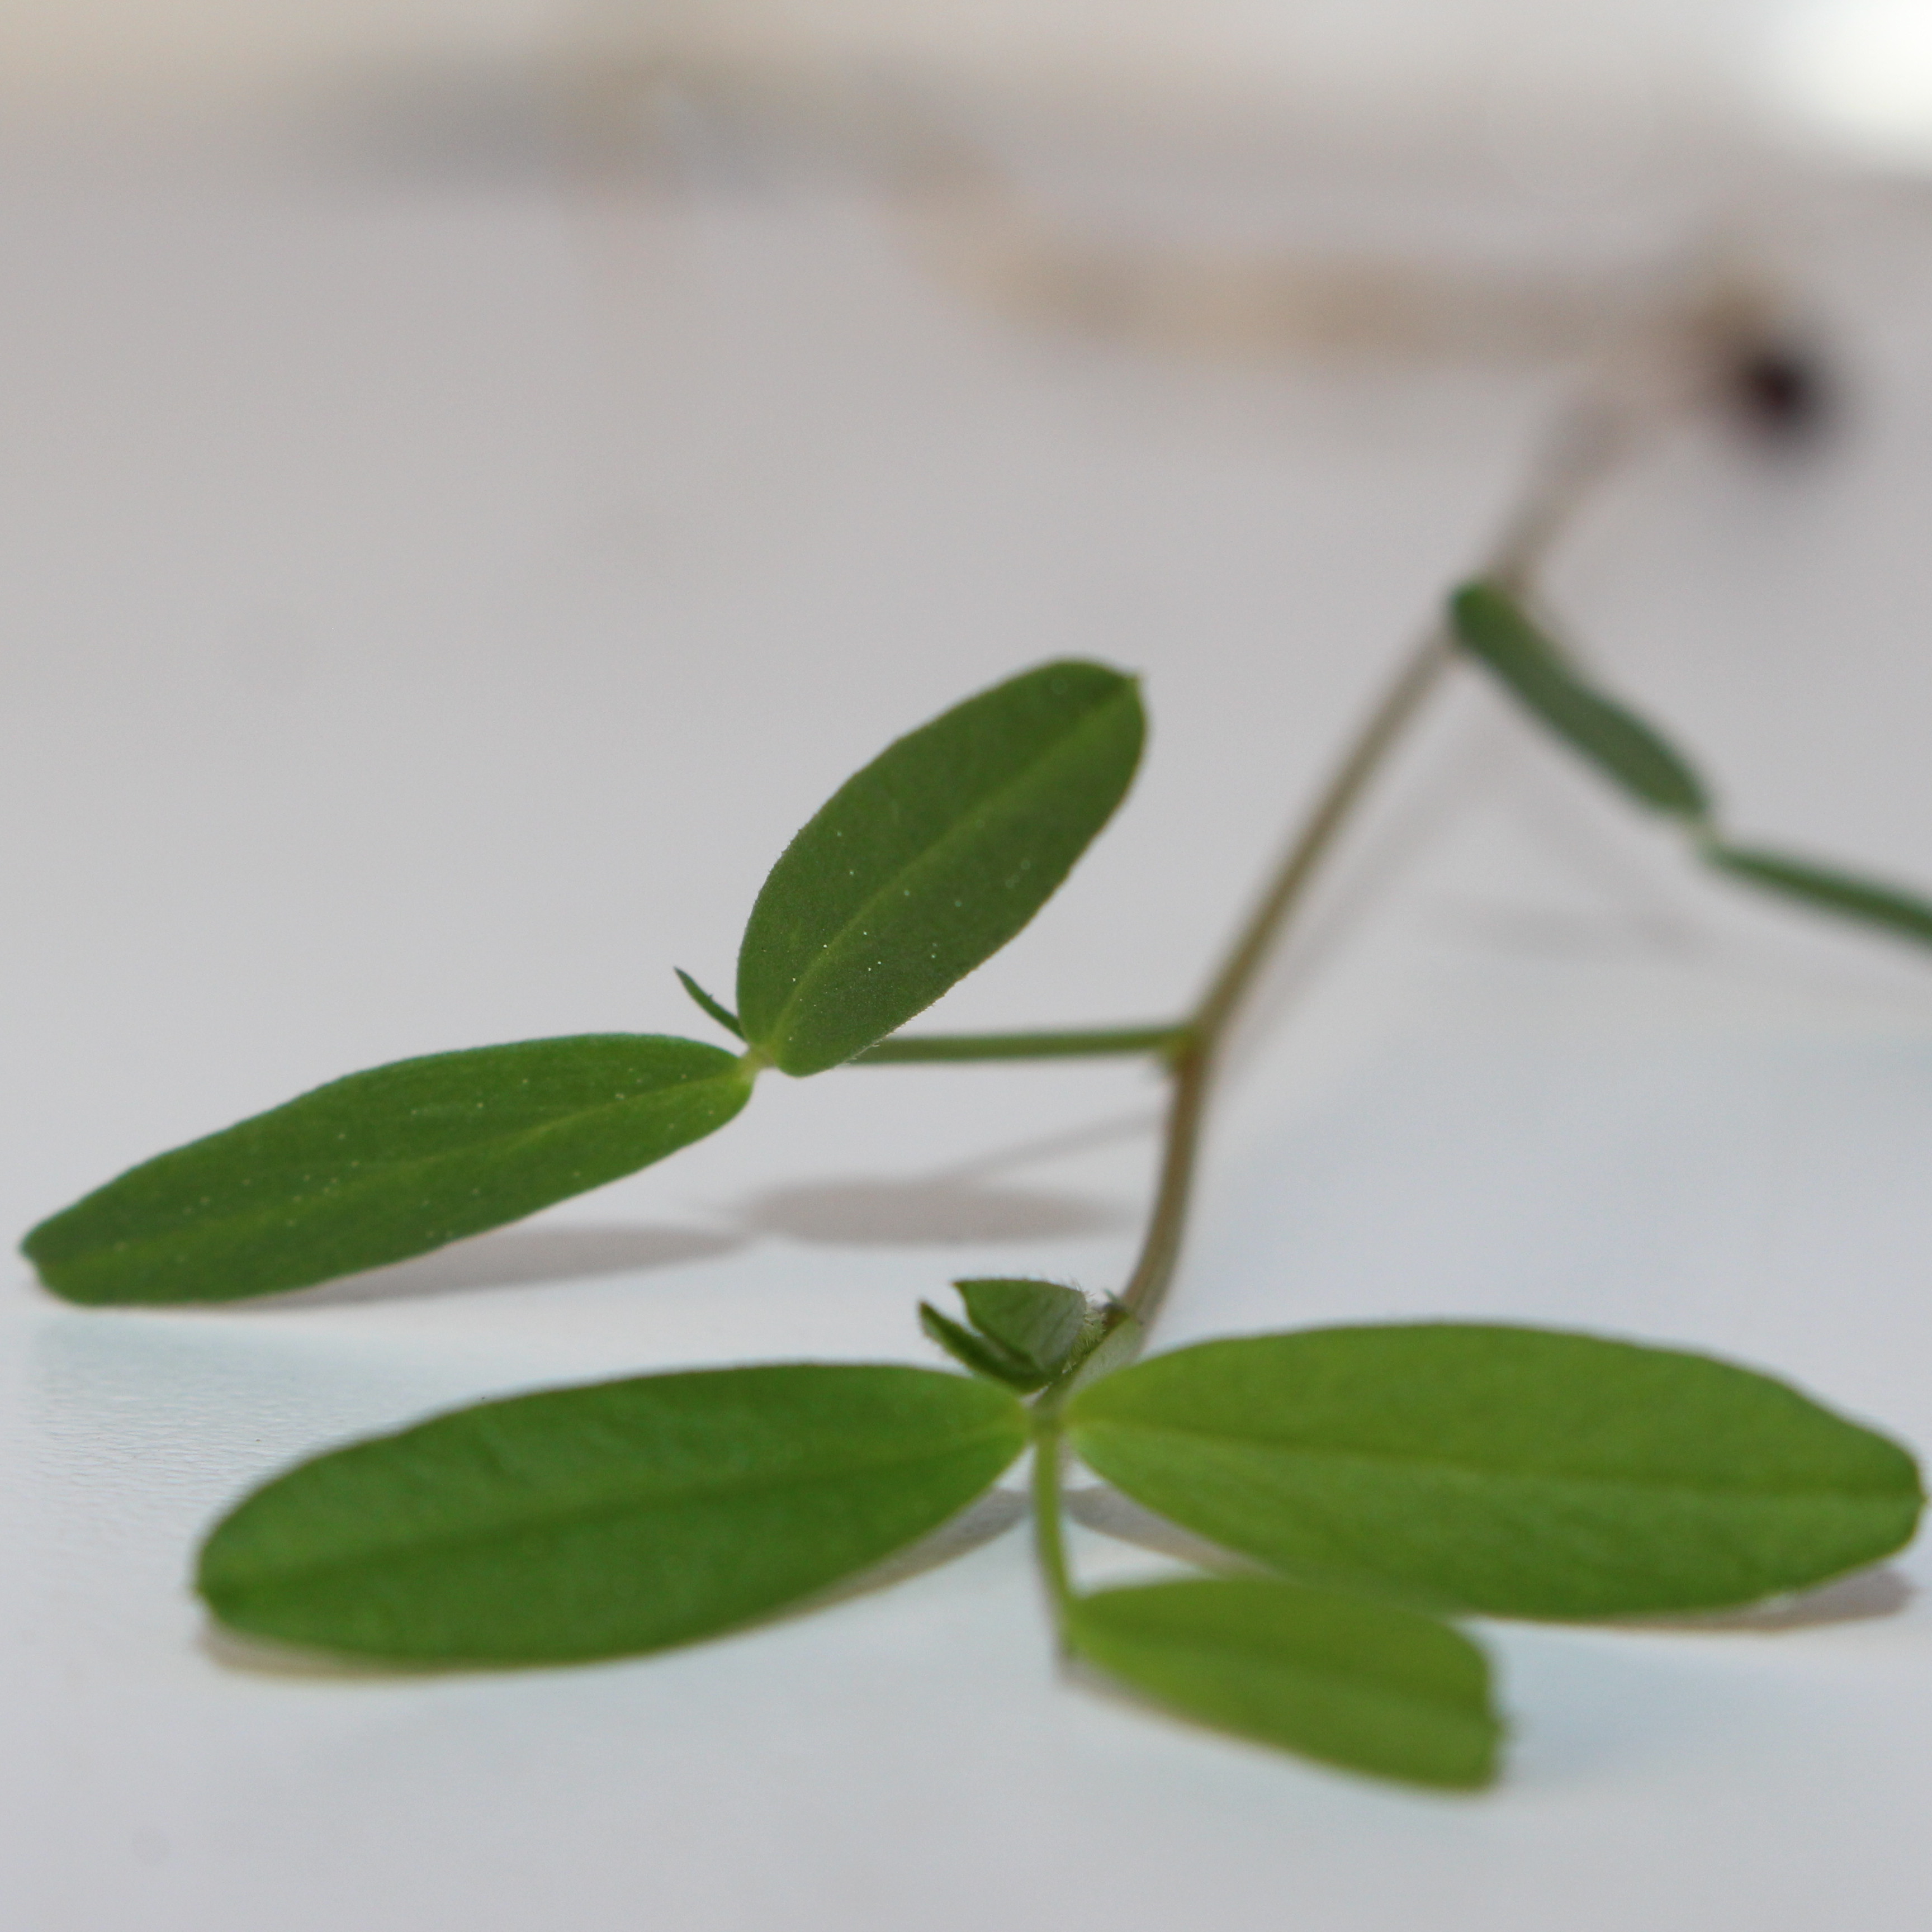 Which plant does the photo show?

Vicia sativa
